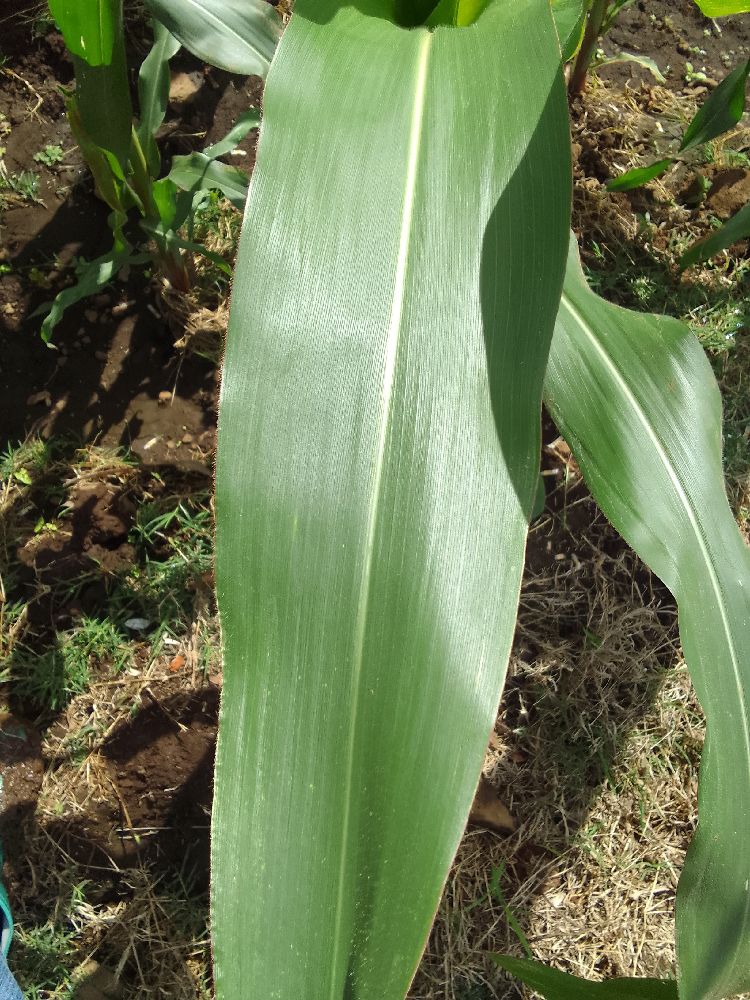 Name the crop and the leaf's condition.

maize, healthy
